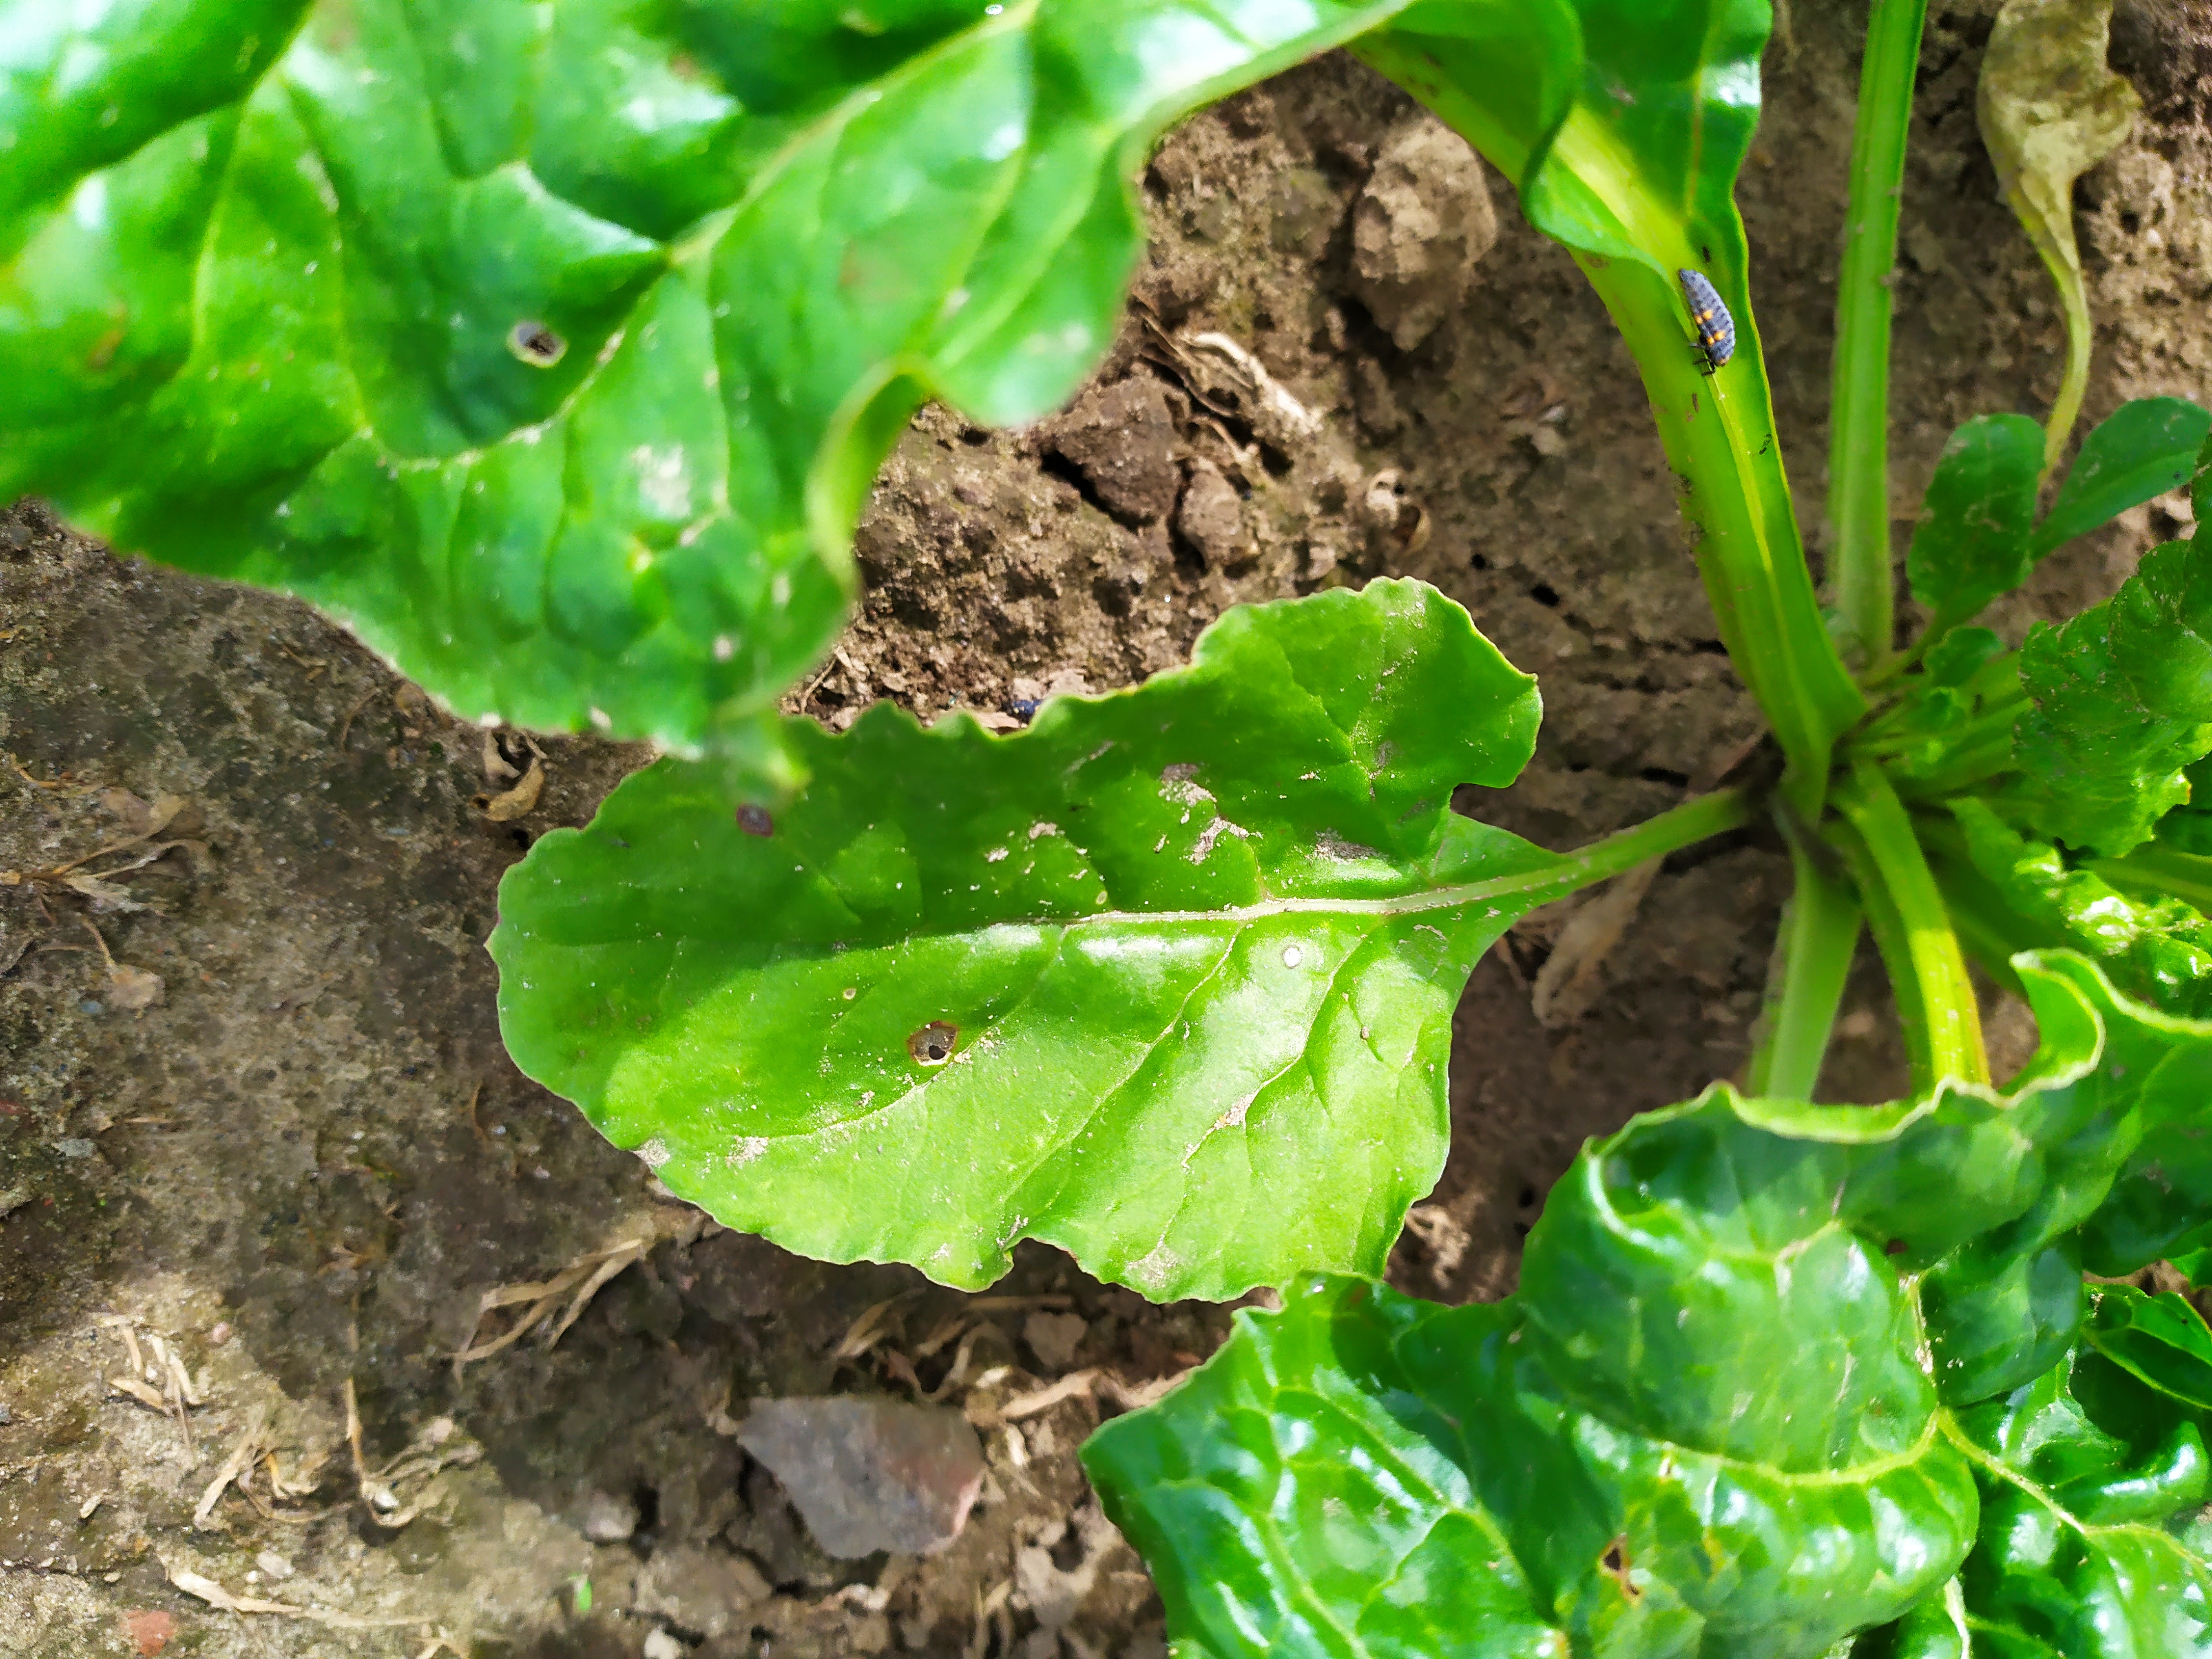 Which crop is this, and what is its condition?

beet, cercospora
